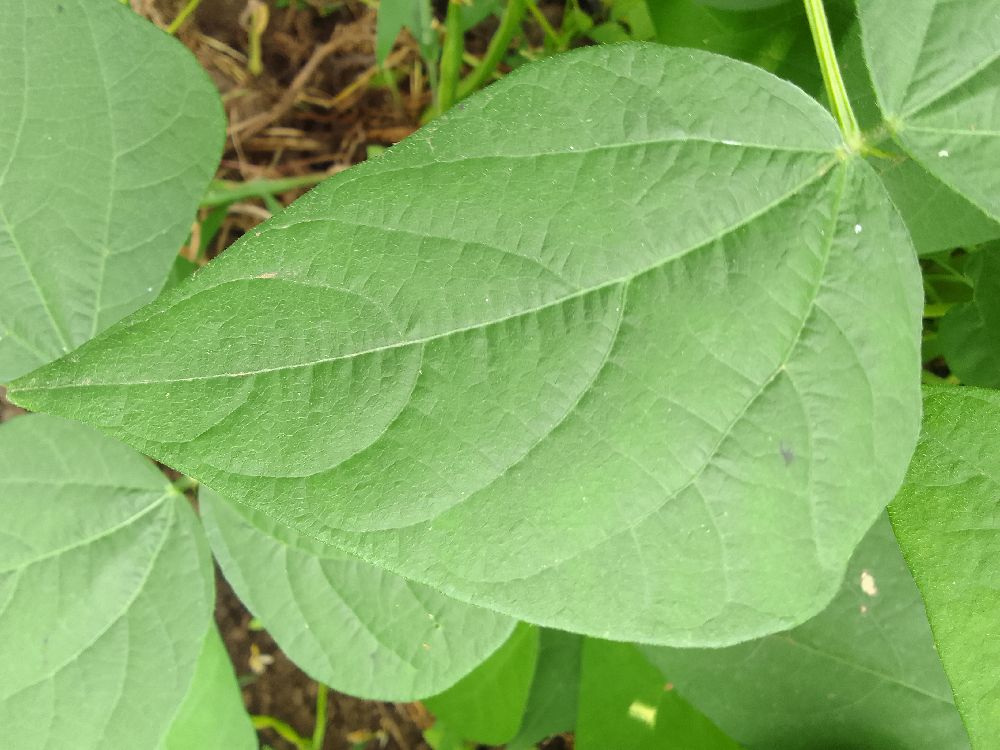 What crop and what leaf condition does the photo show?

common bean, healthy
